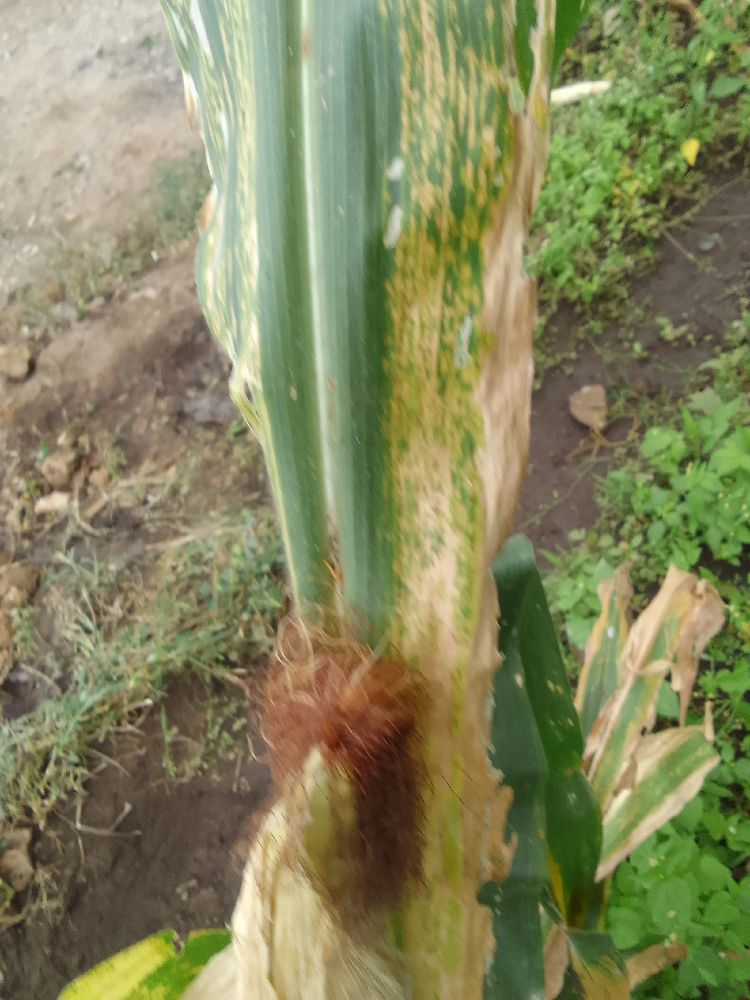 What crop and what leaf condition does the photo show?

maize, maize lethal necrosis
